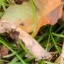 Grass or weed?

grass
